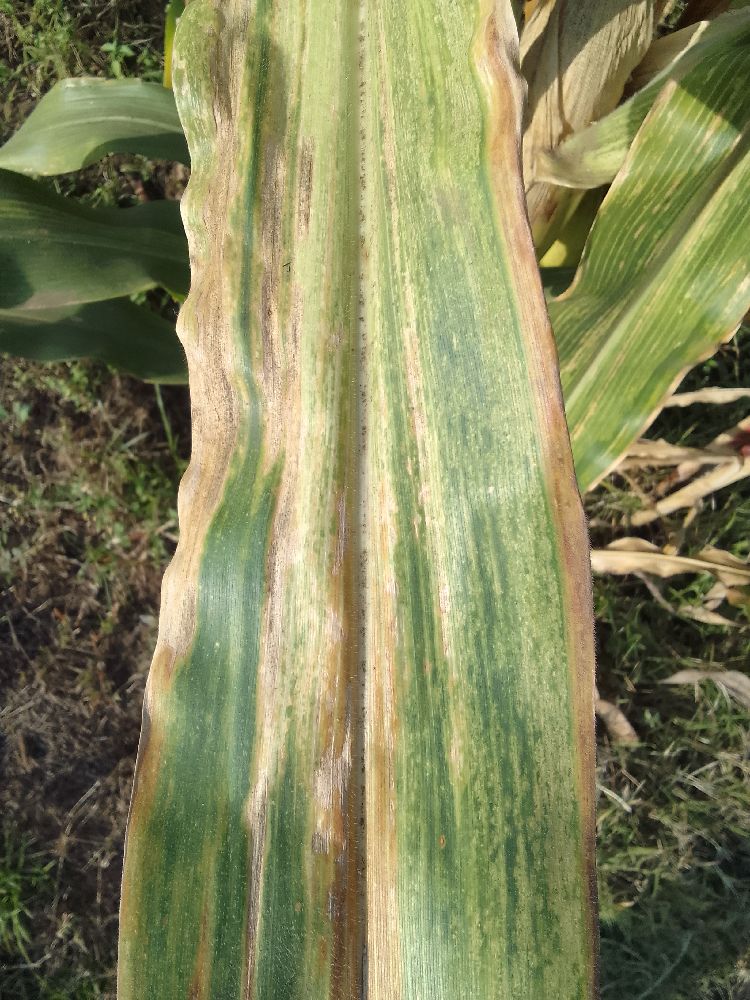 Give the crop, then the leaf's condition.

maize, maize lethal necrosis
